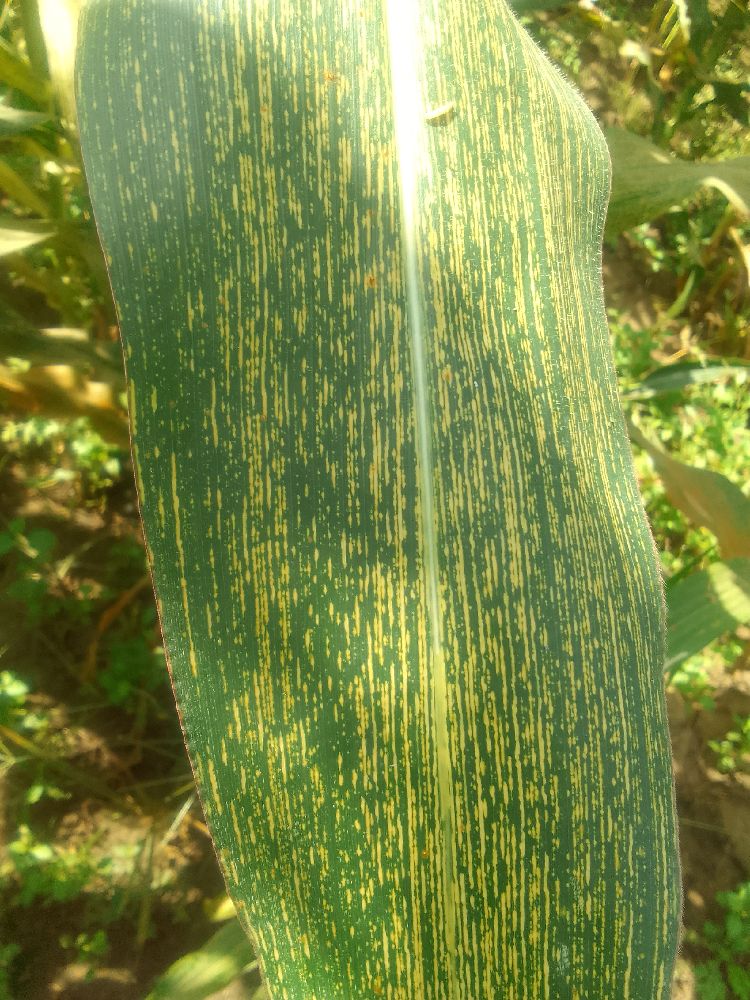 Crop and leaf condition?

maize, maize streak virus
